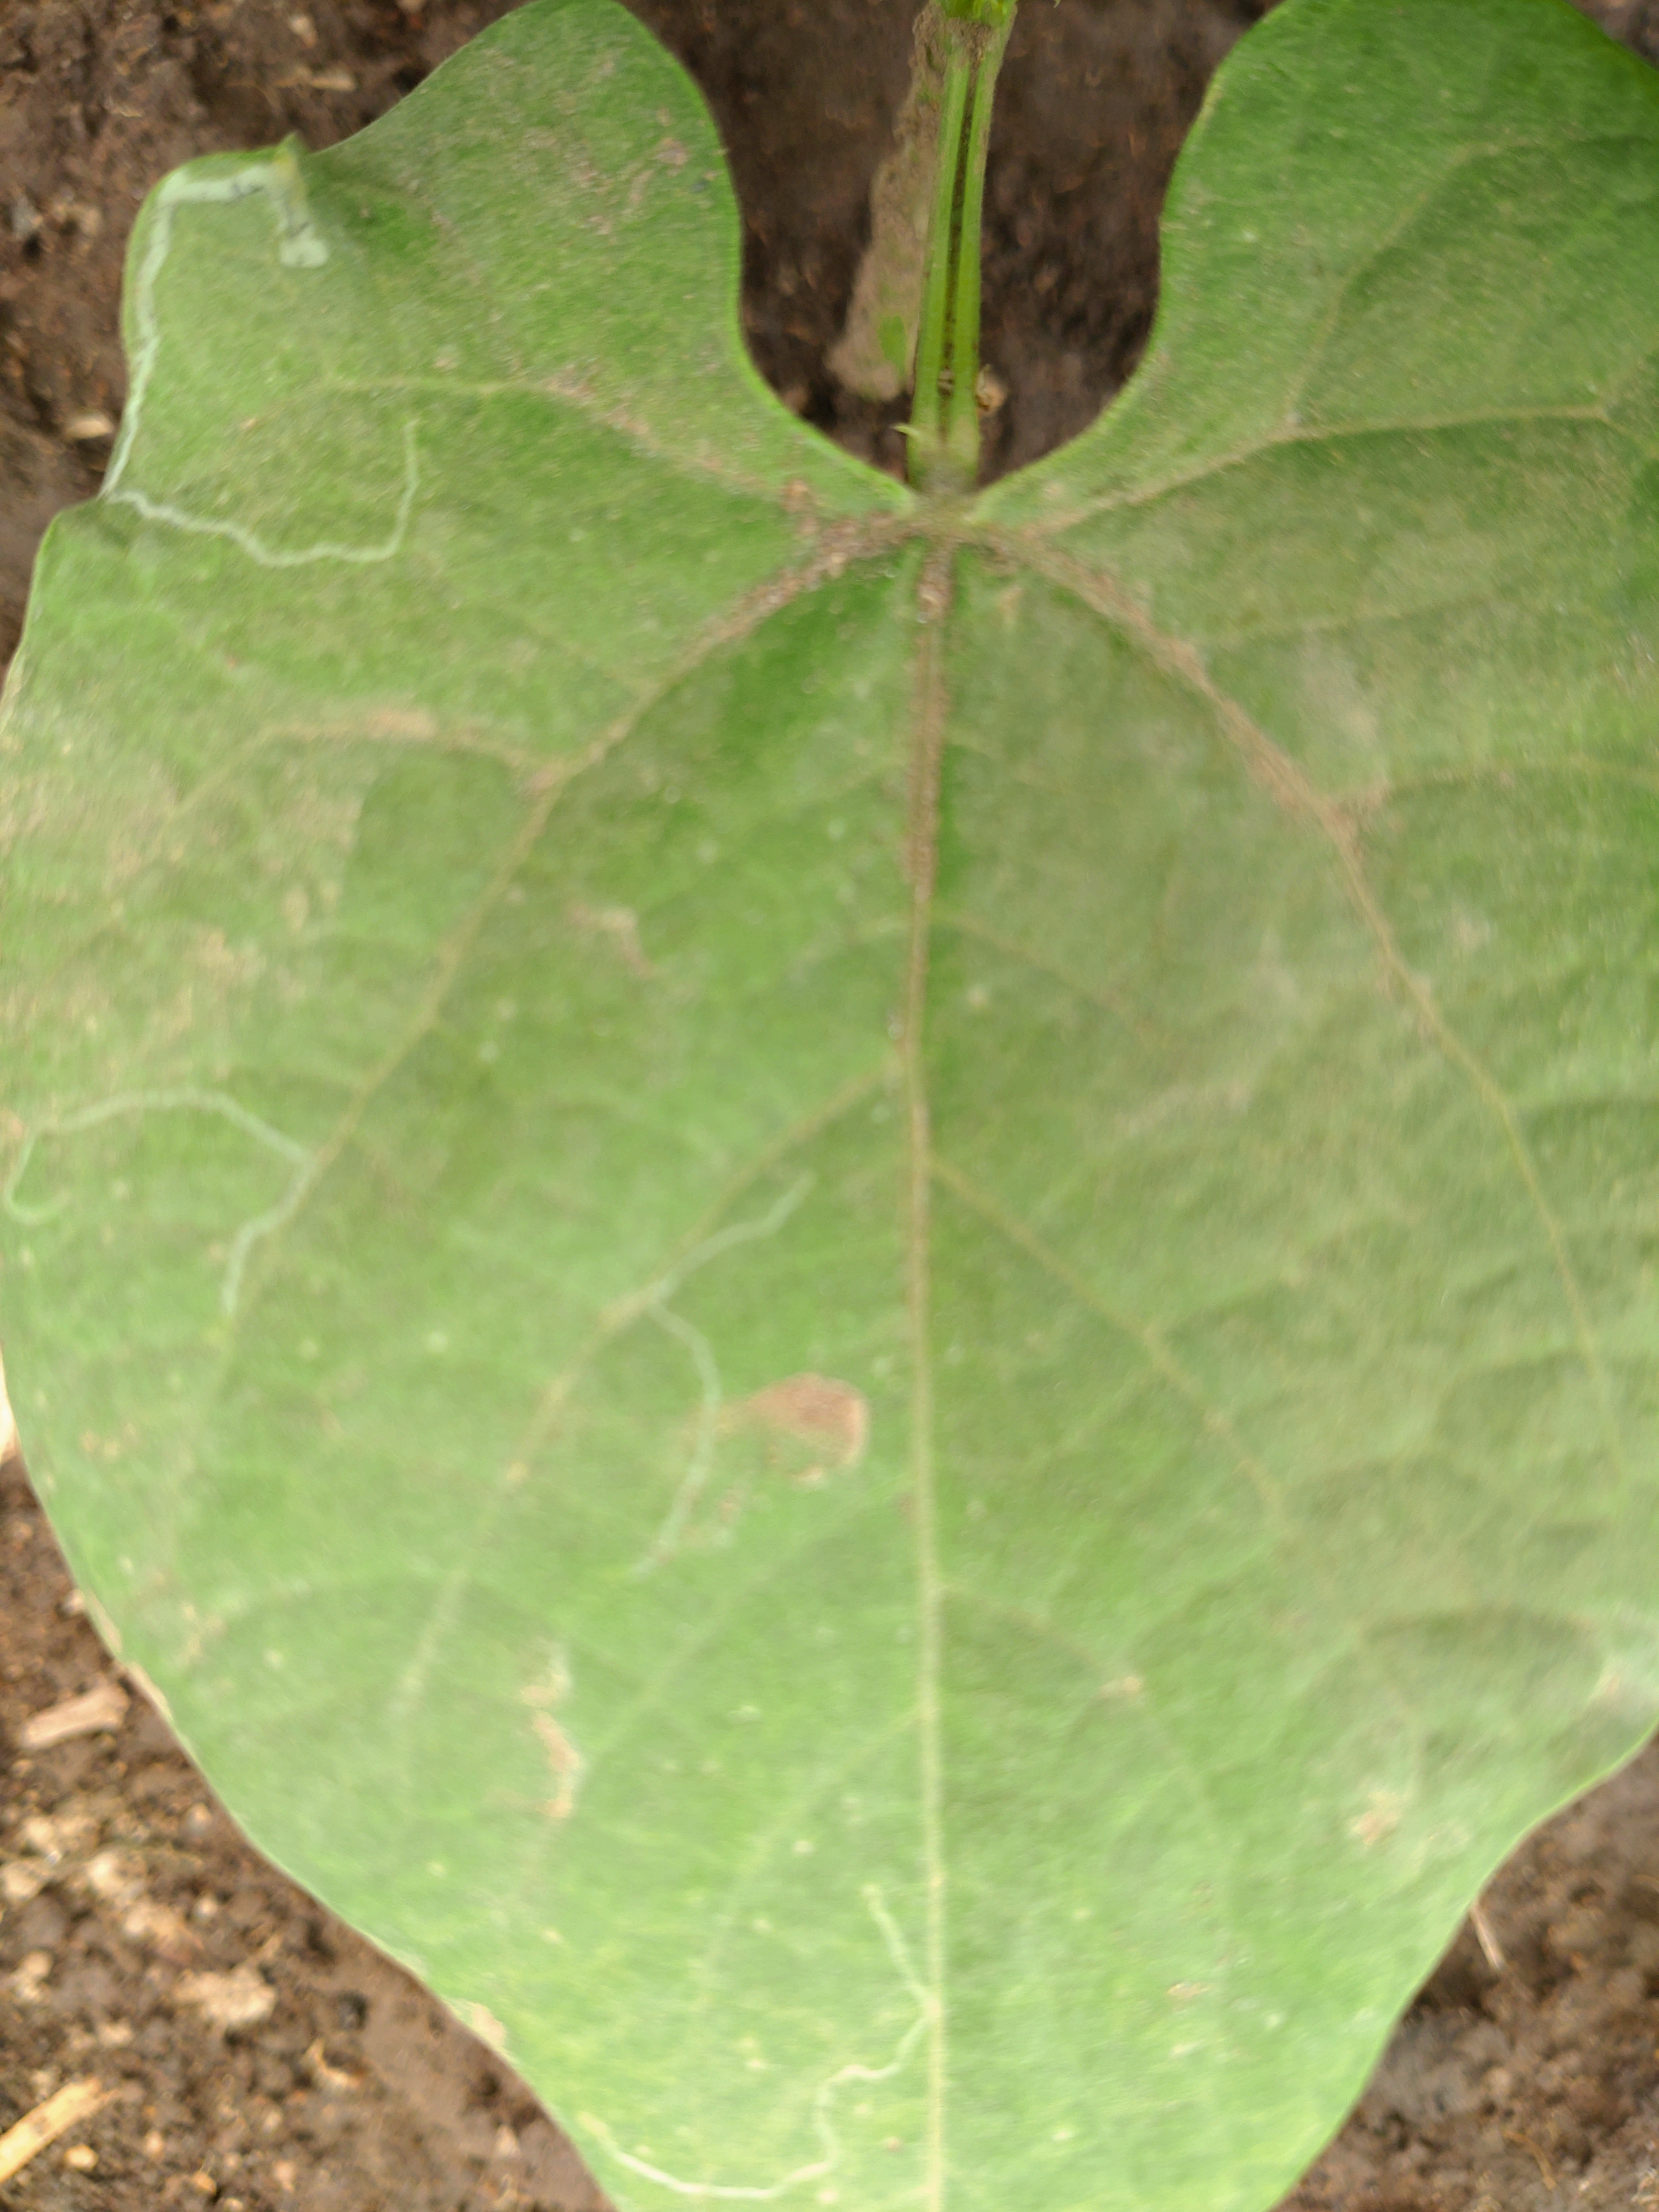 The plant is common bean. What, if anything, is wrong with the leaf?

healthy
